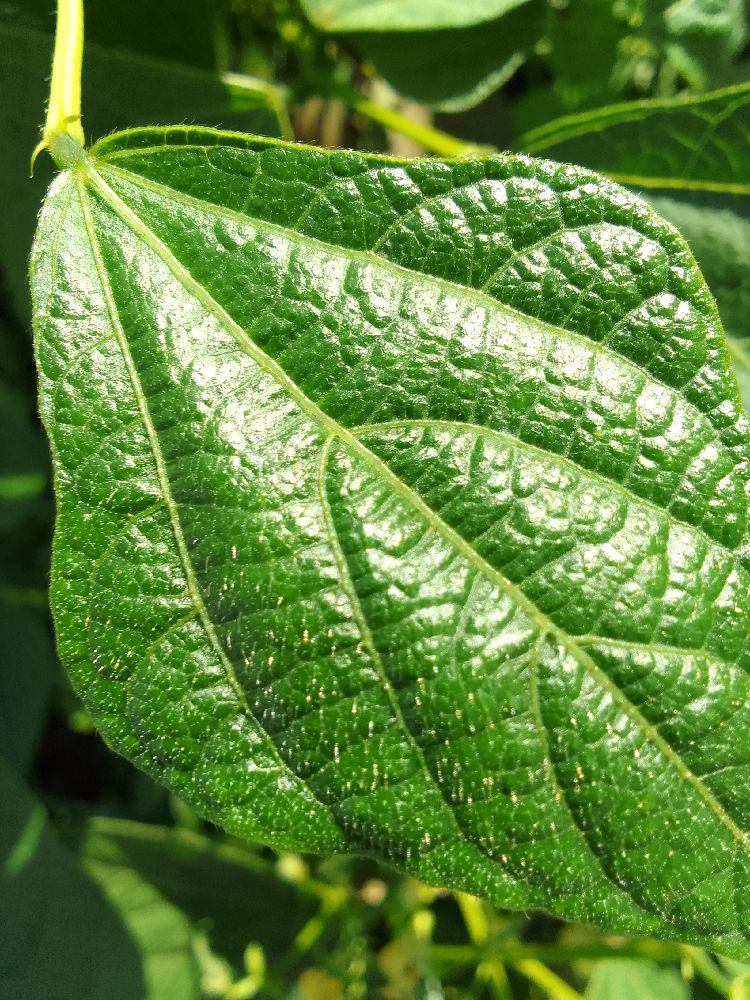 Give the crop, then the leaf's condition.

common bean, healthy
